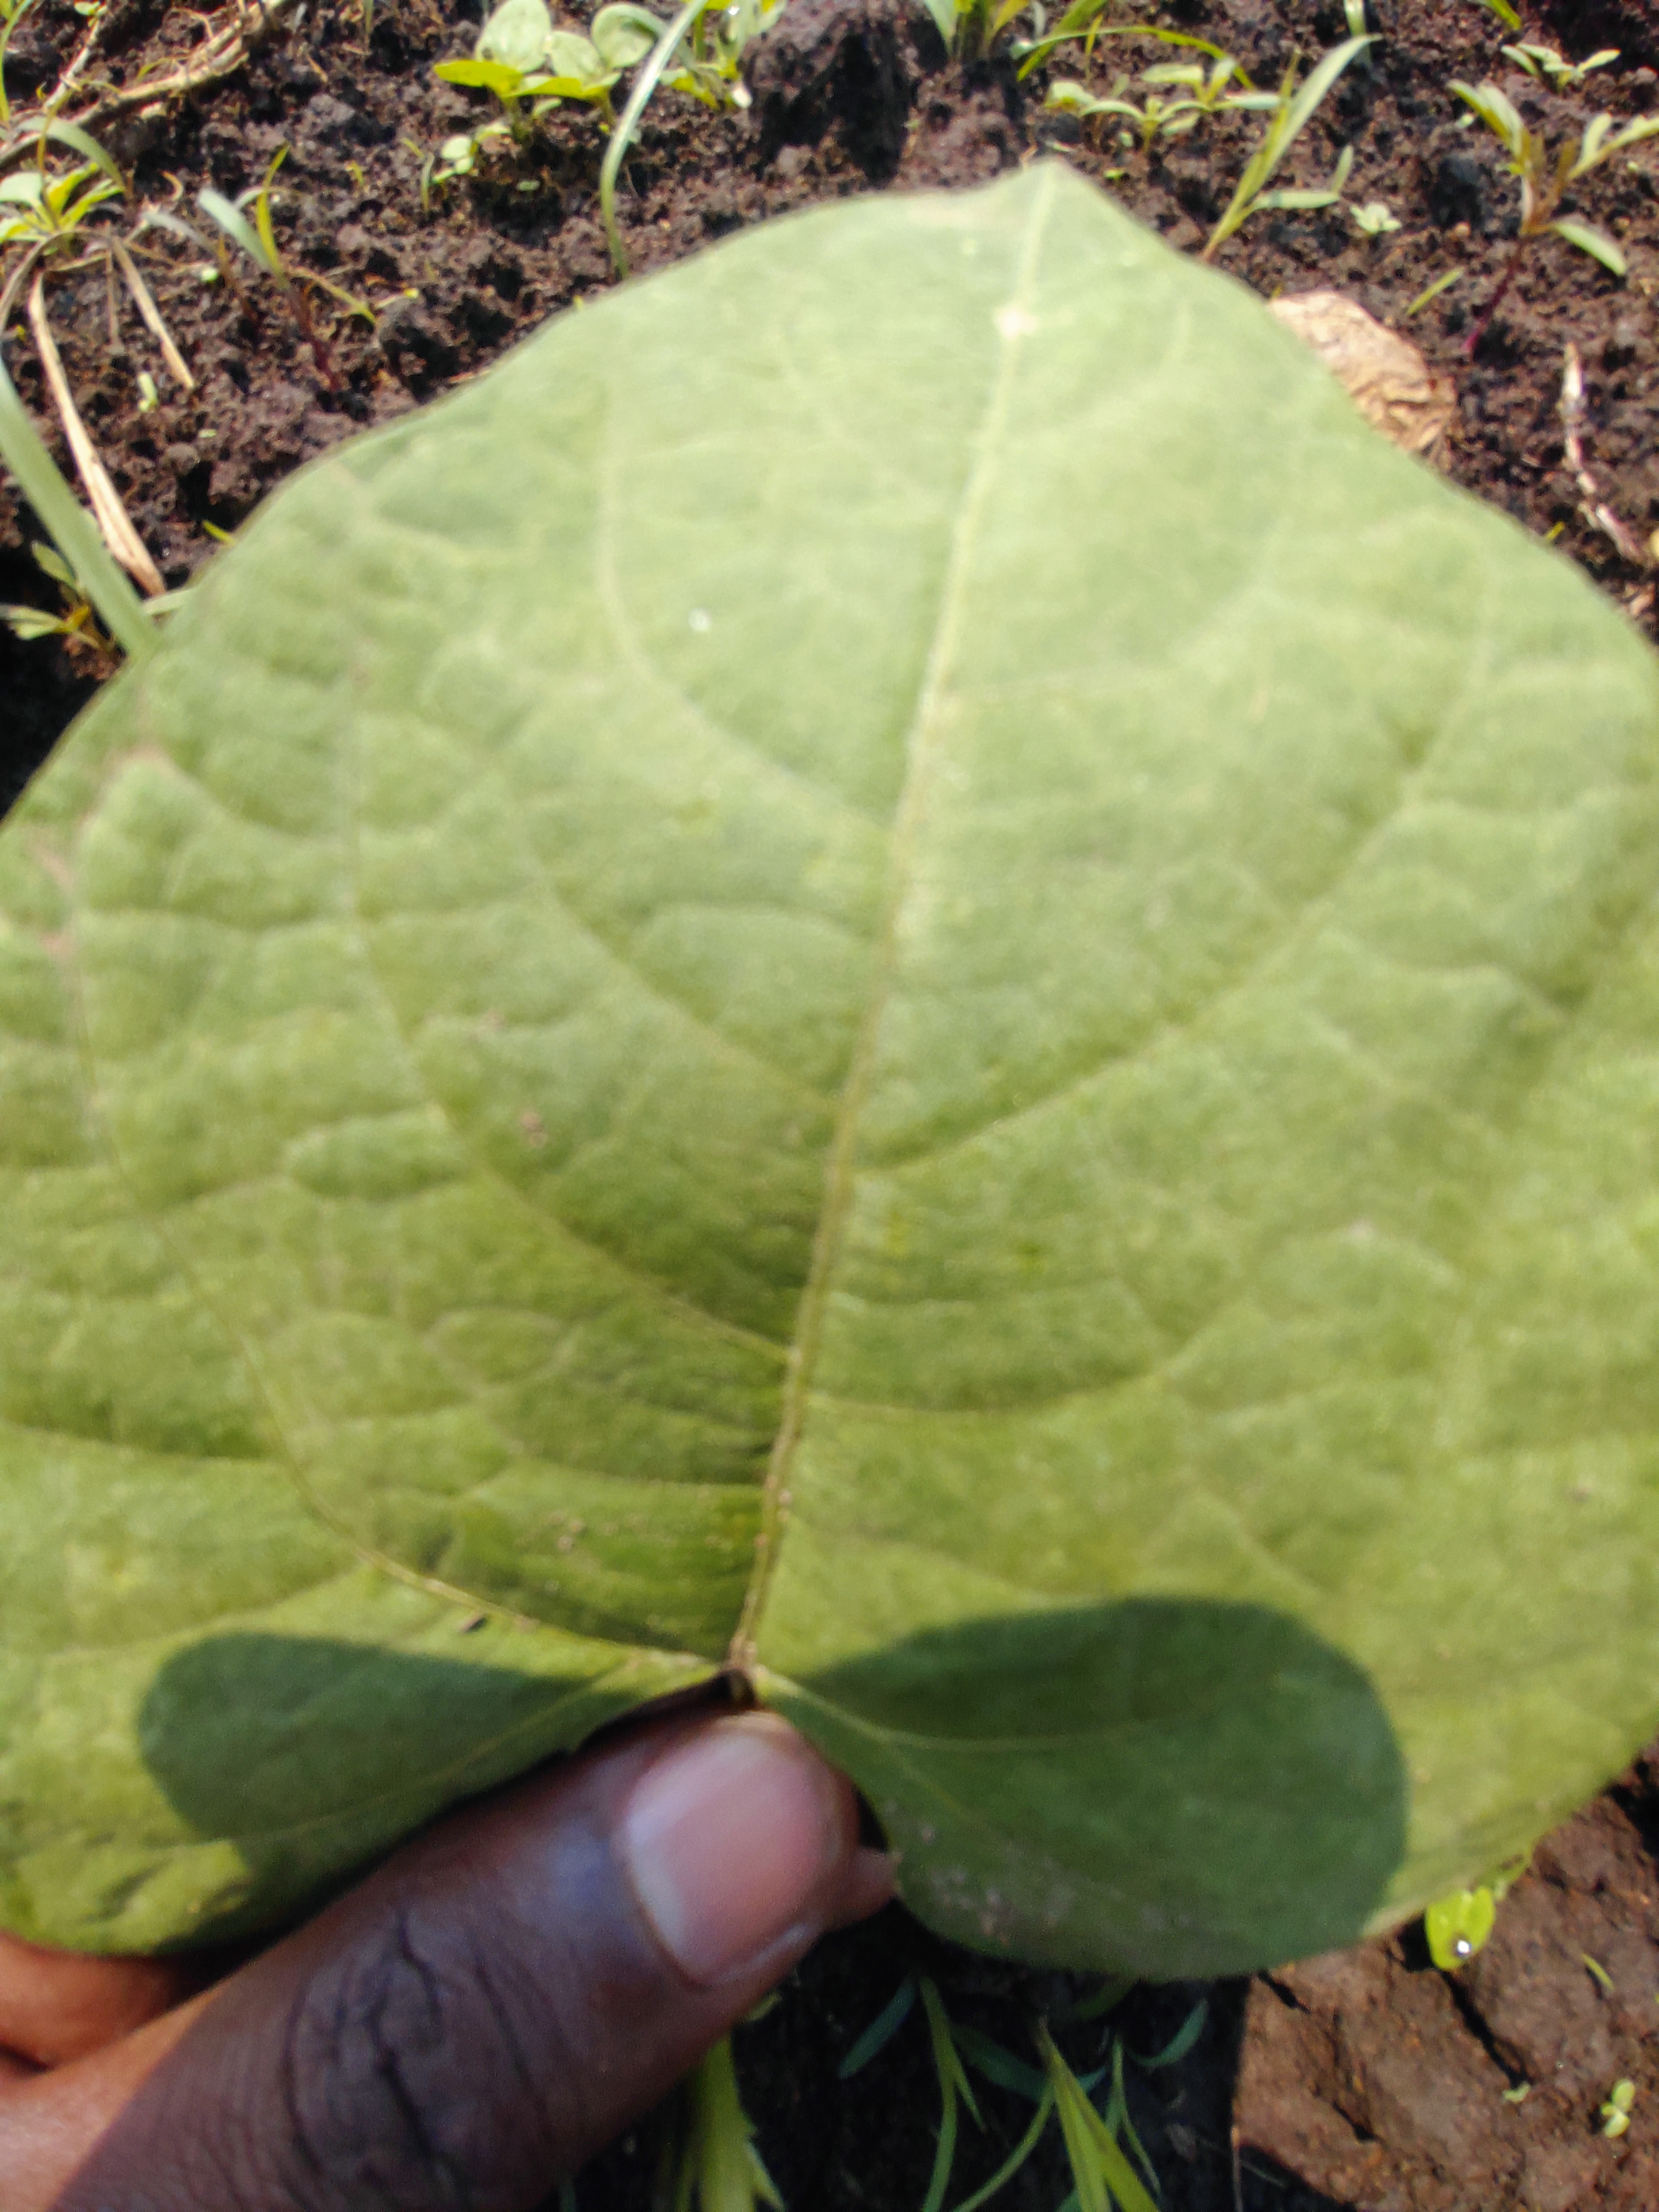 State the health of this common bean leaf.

healthy
